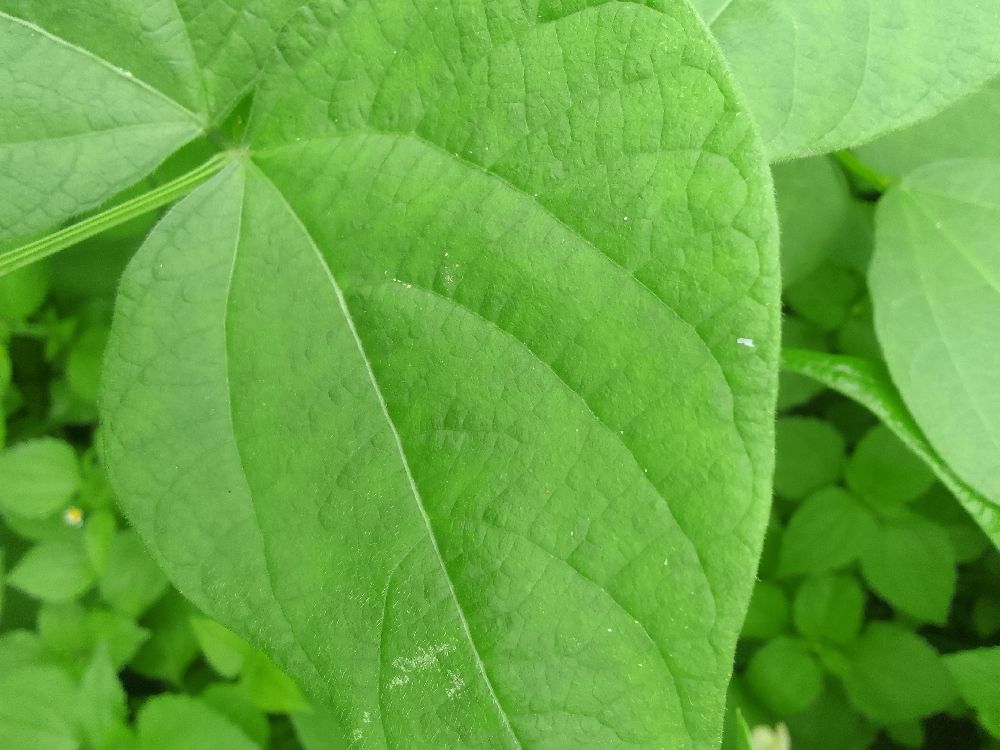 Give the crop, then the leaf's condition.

common bean, healthy
